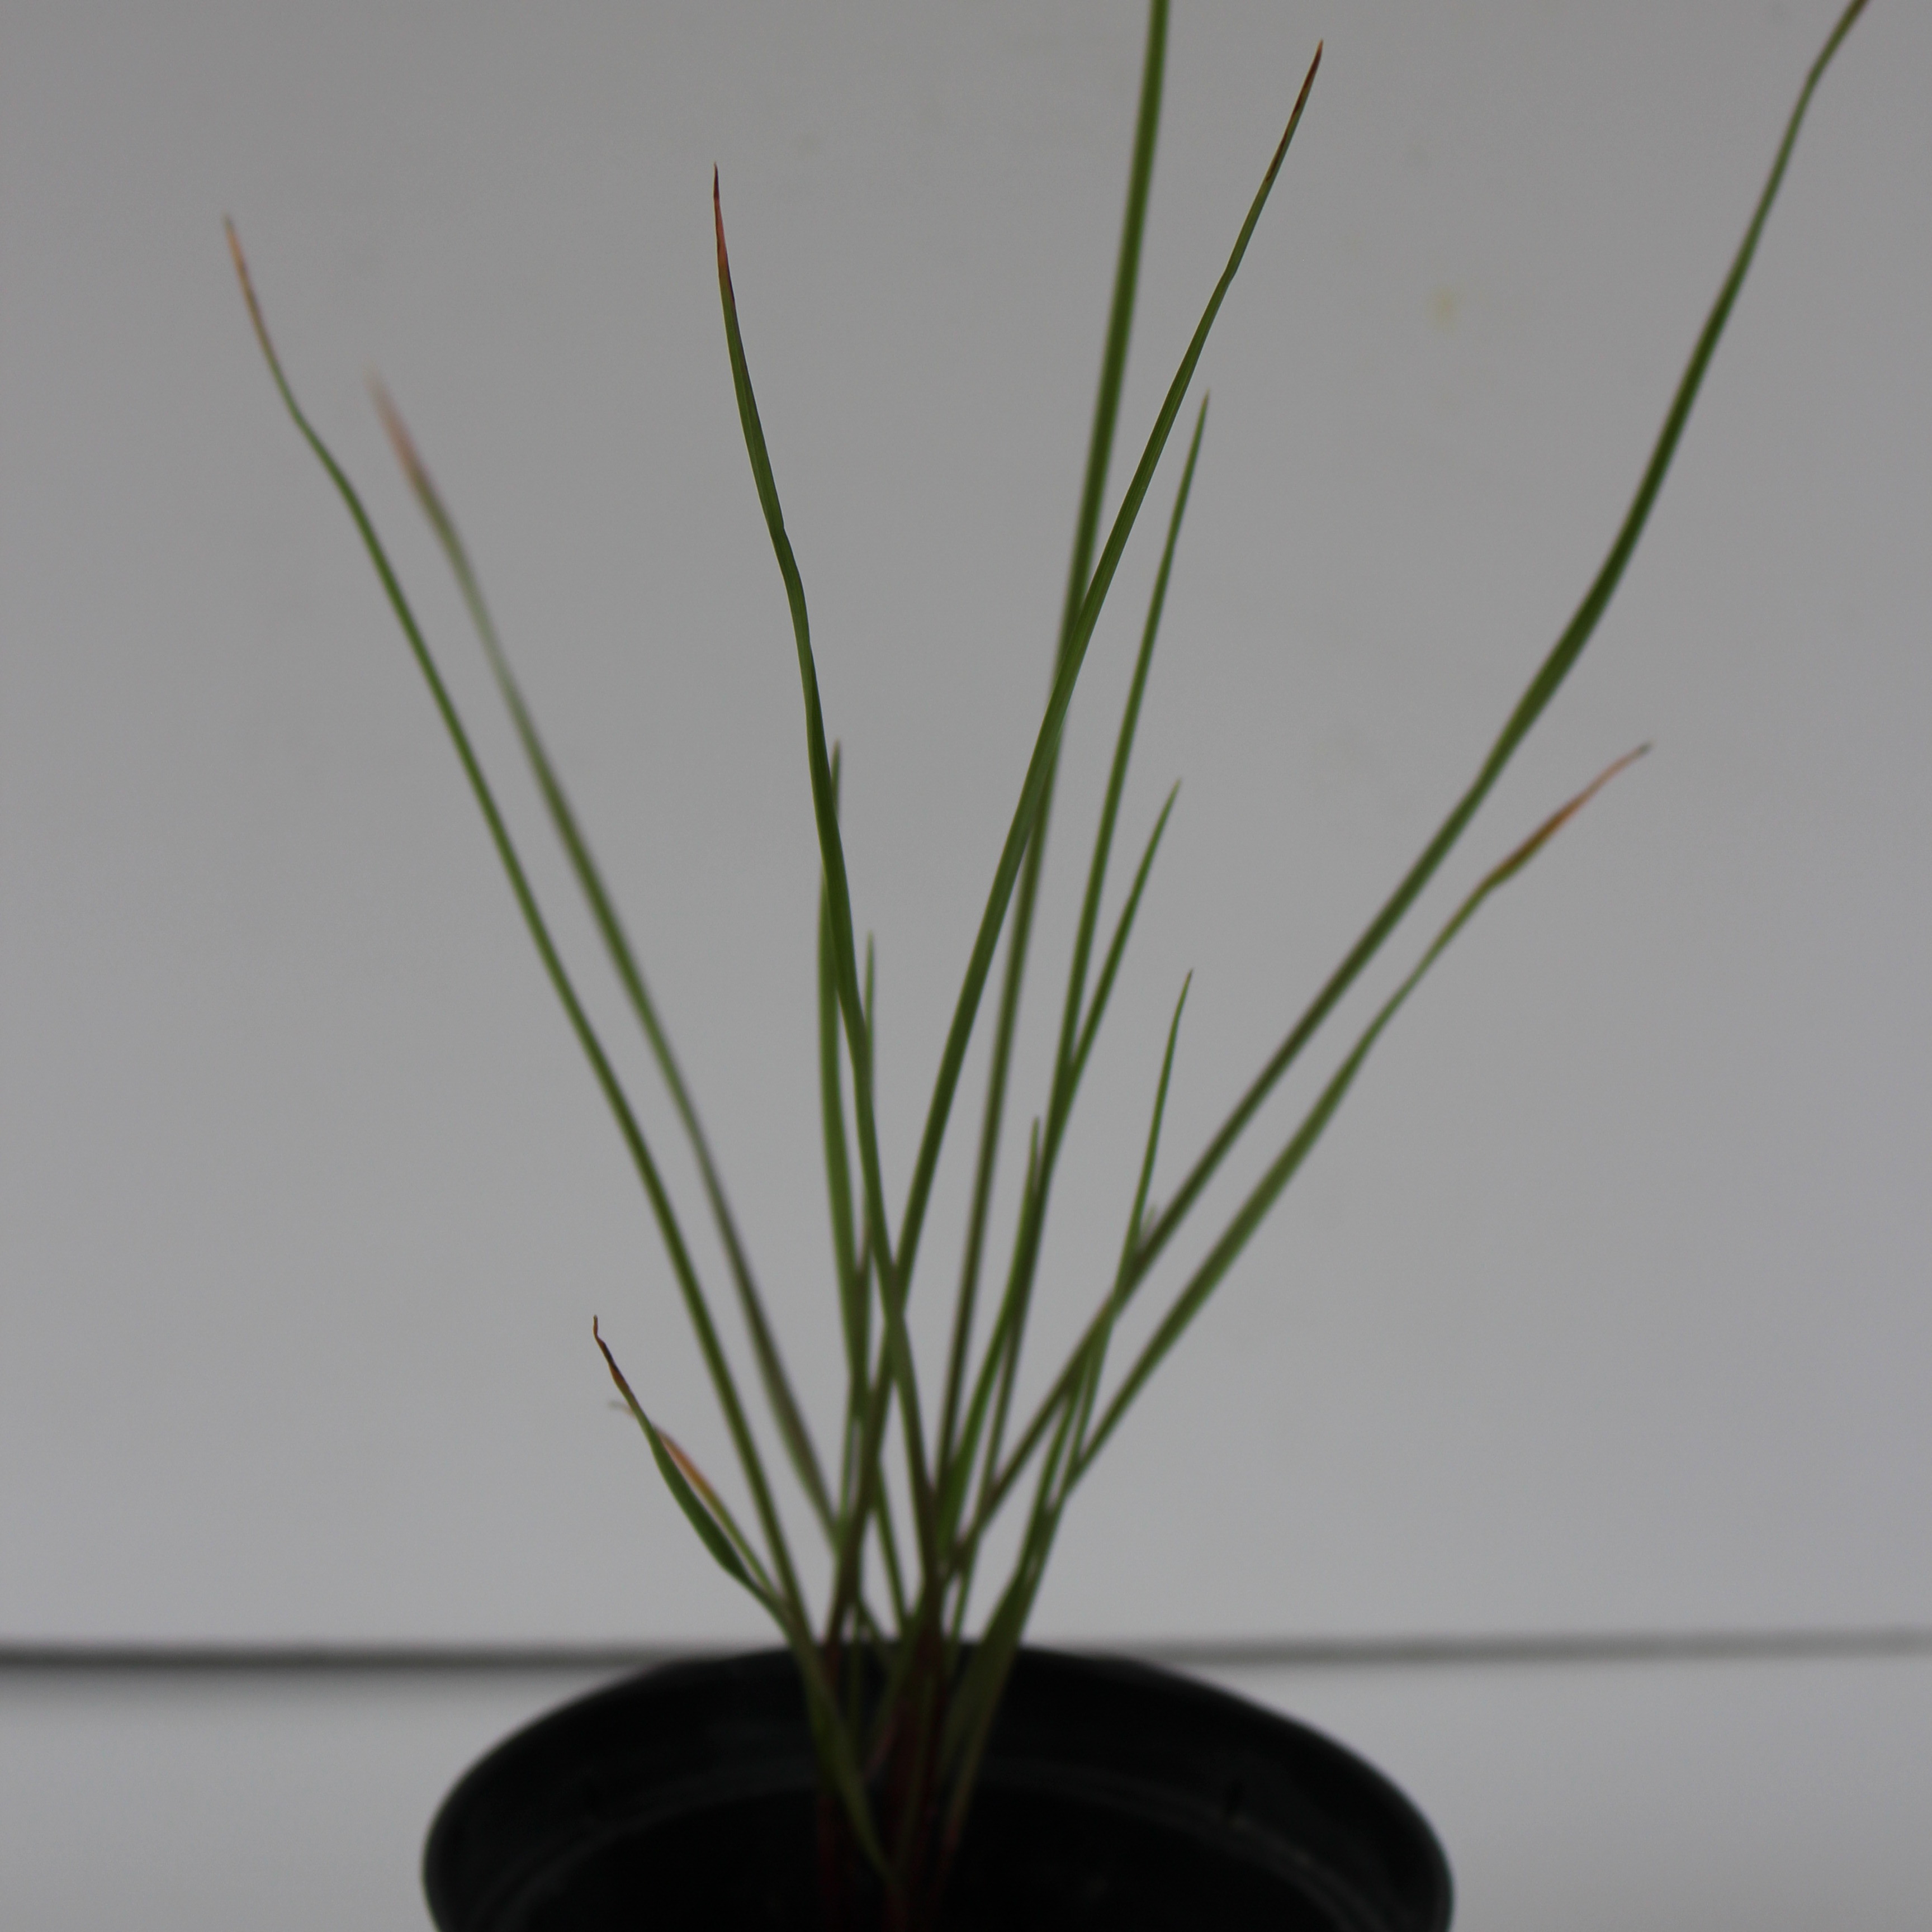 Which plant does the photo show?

Lolium multiflorum
